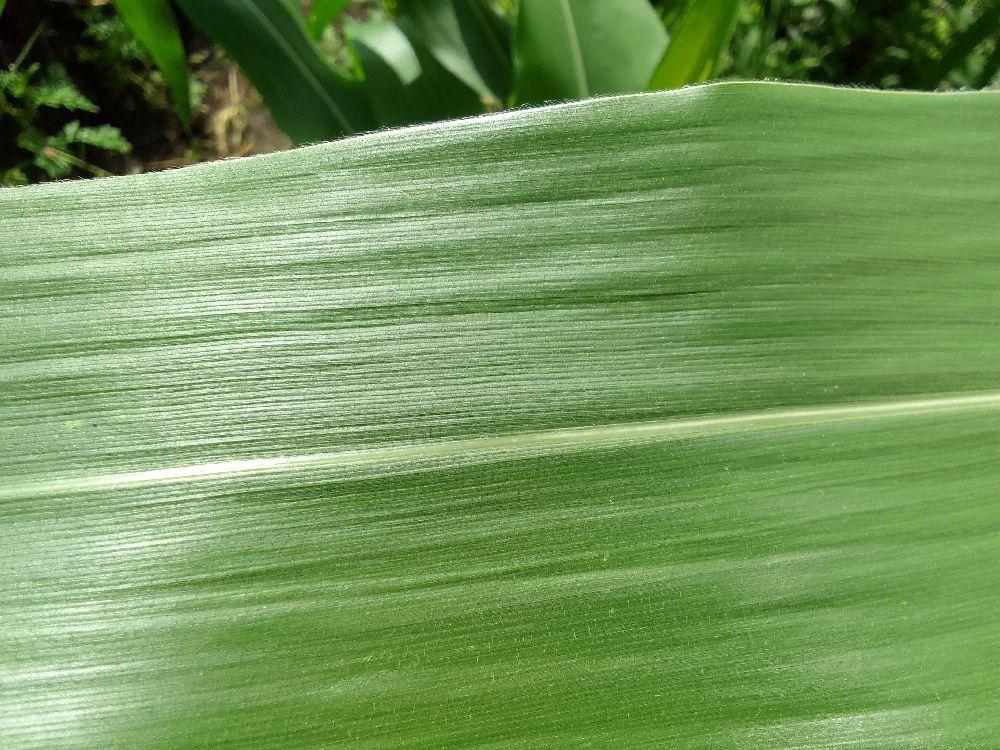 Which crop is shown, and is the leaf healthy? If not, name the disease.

maize, healthy
